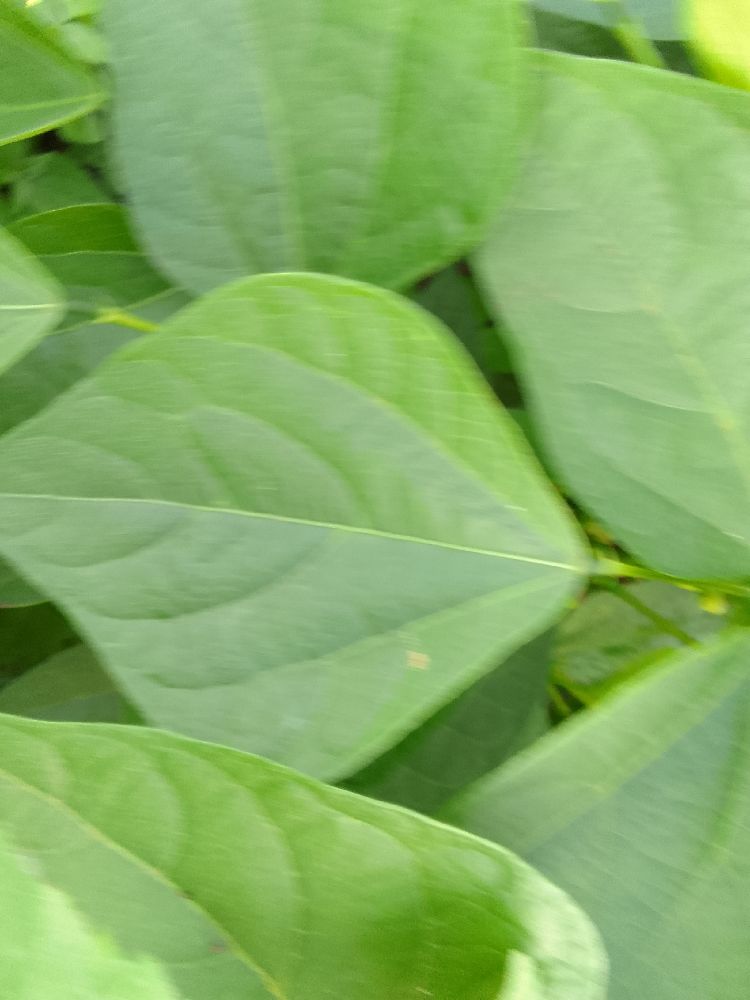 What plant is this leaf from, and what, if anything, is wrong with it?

common bean, healthy
